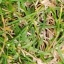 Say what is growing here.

grass
